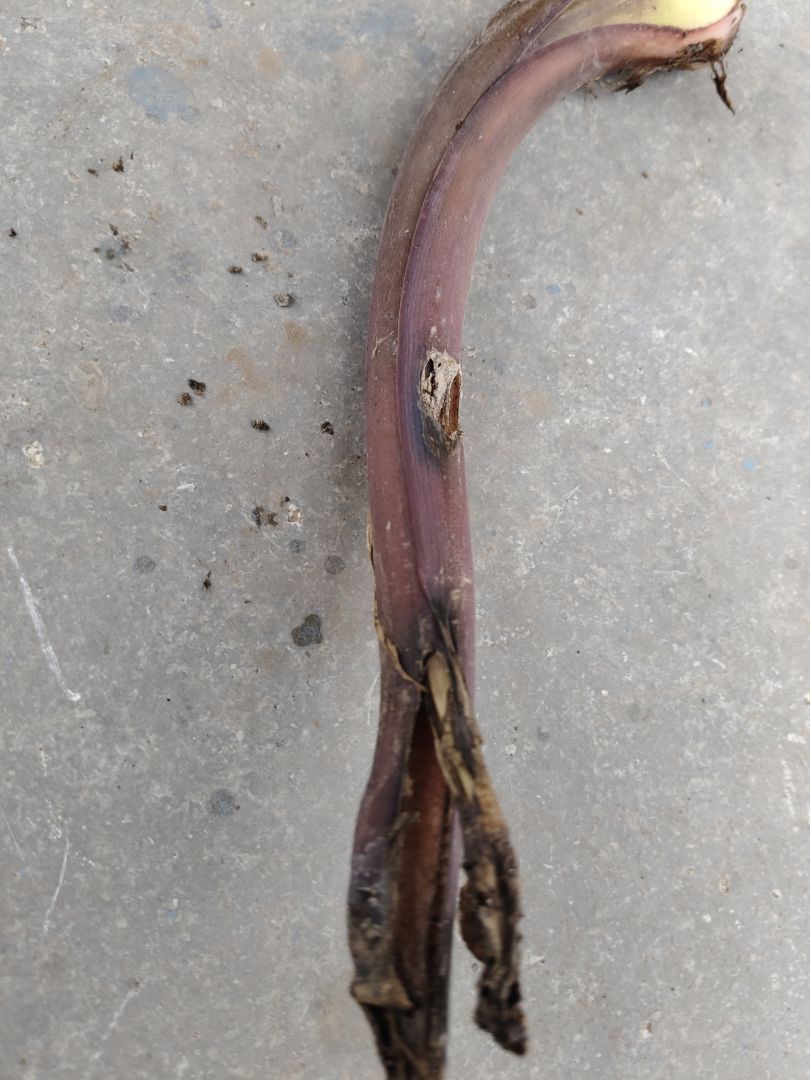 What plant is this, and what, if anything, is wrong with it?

taro, root rot
